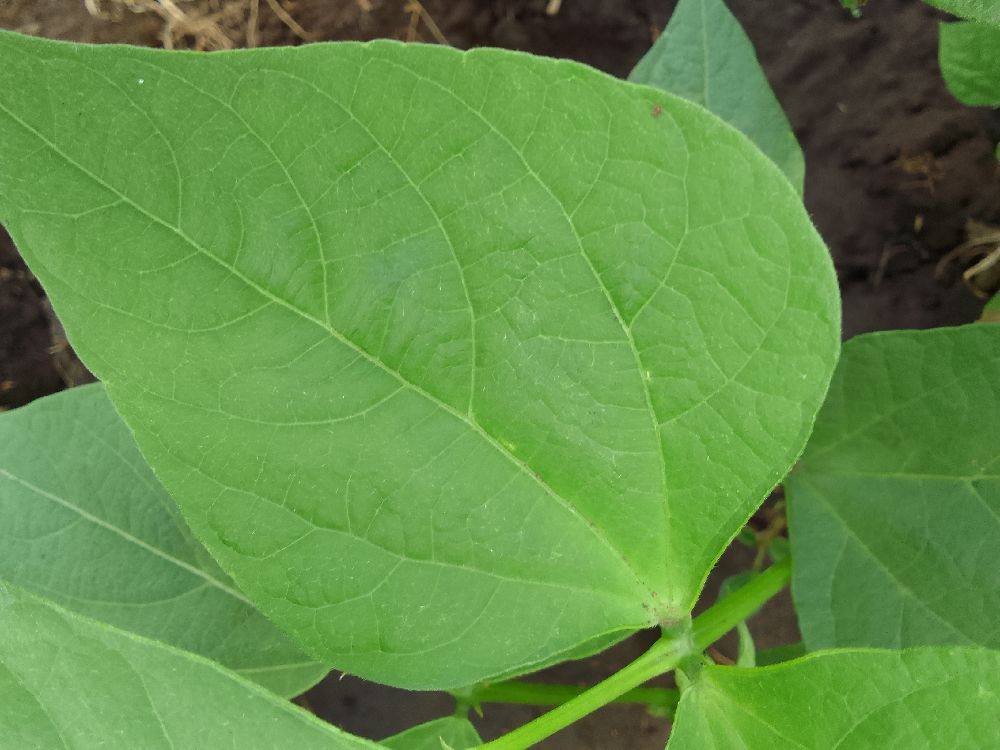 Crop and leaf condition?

common bean, healthy
